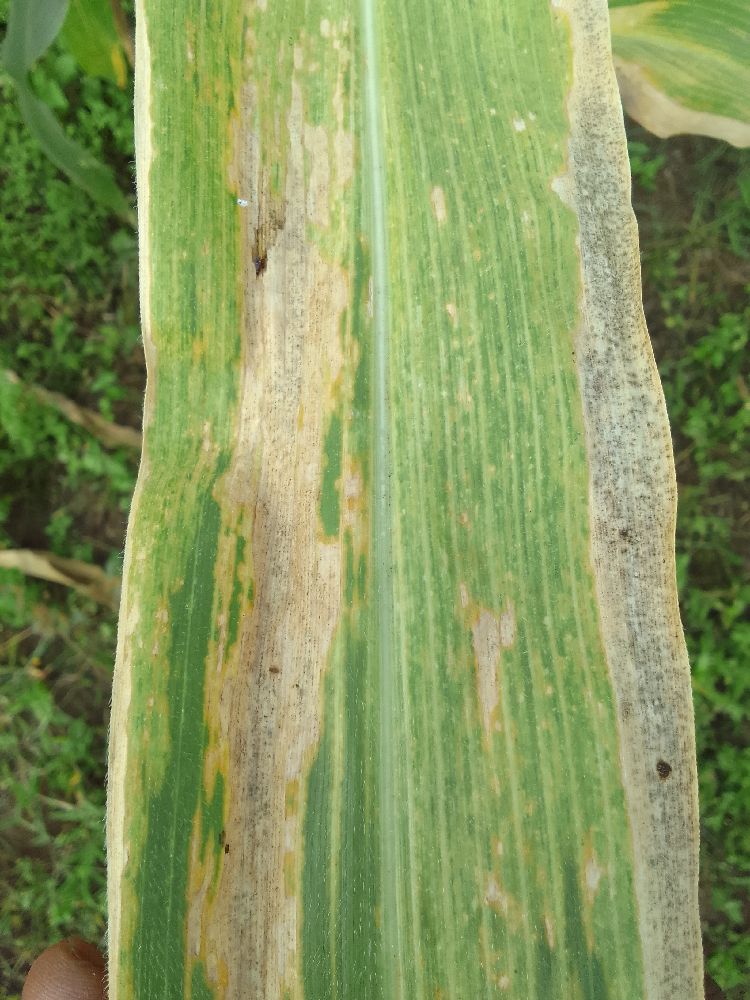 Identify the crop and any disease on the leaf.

maize, maize lethal necrosis
